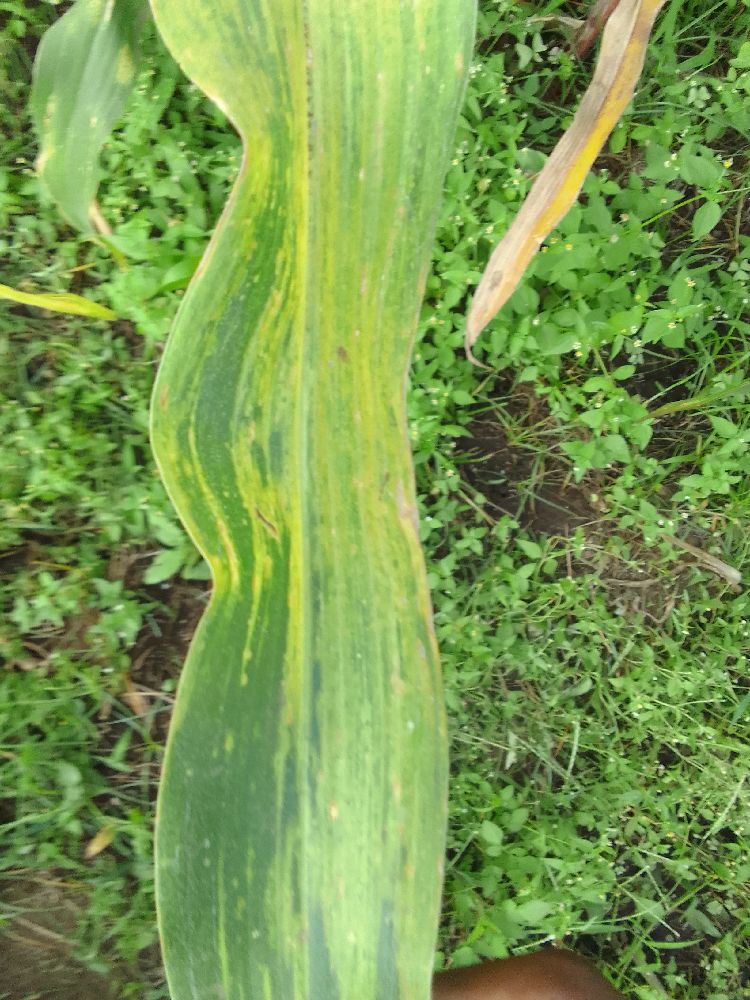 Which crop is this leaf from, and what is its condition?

maize, maize lethal necrosis
